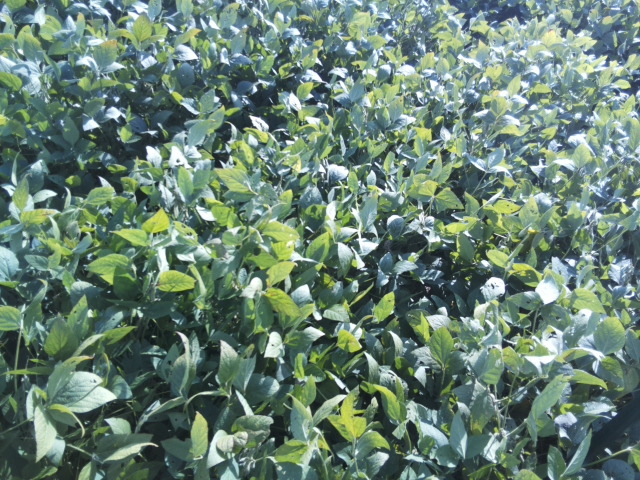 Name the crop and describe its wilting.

soybean, moderate turgor loss in upper canopy
